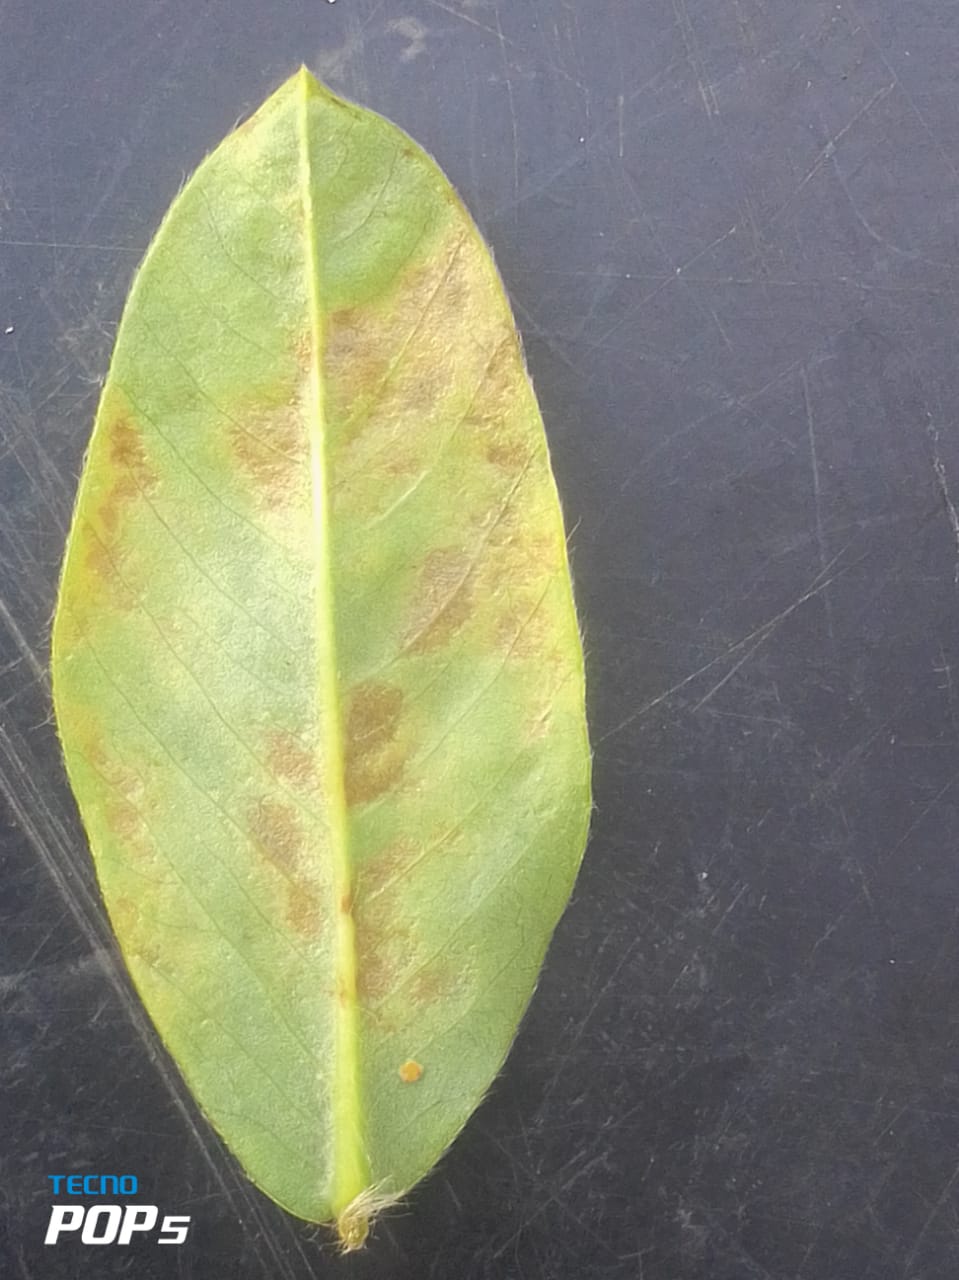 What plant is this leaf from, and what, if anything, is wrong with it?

peanut, passalora arachidicola
